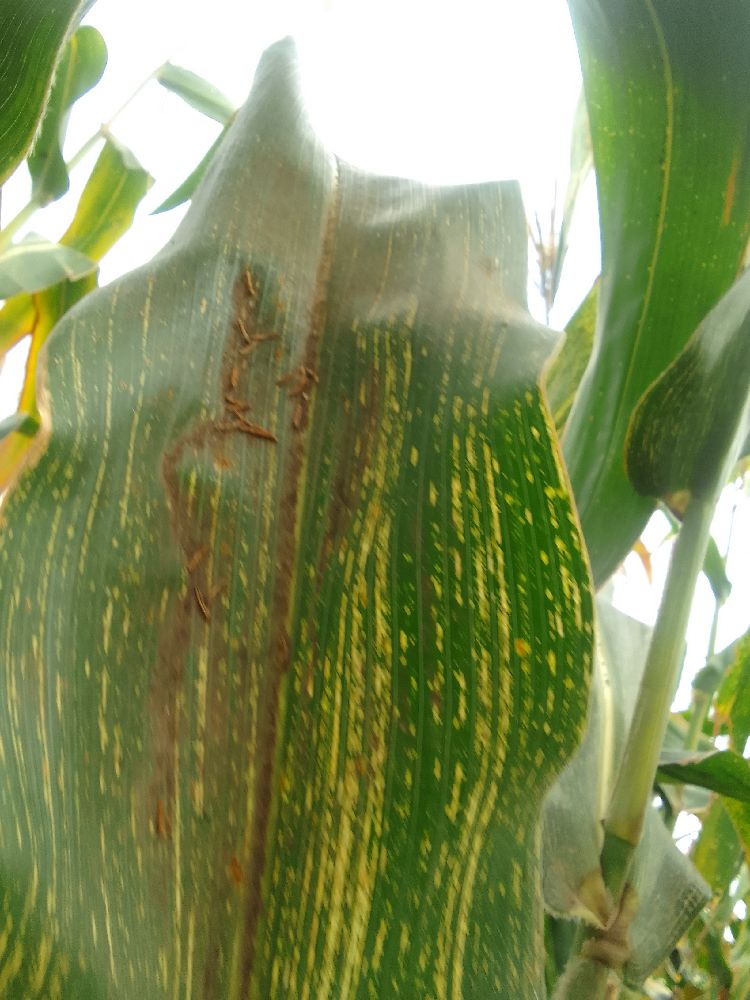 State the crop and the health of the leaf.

maize, maize streak virus
